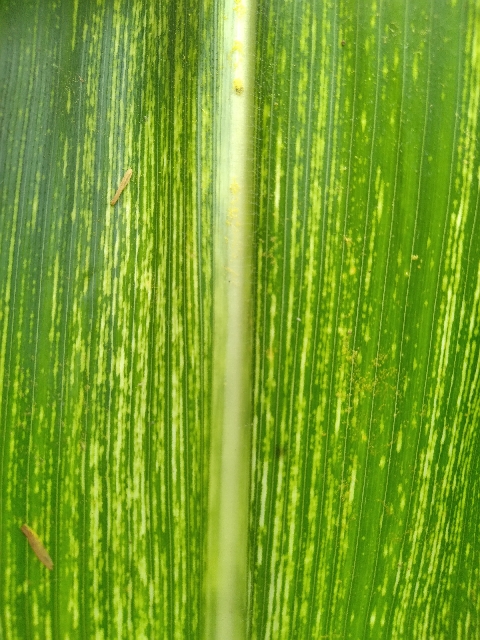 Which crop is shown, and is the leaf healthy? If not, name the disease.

maize, maize streak virus
